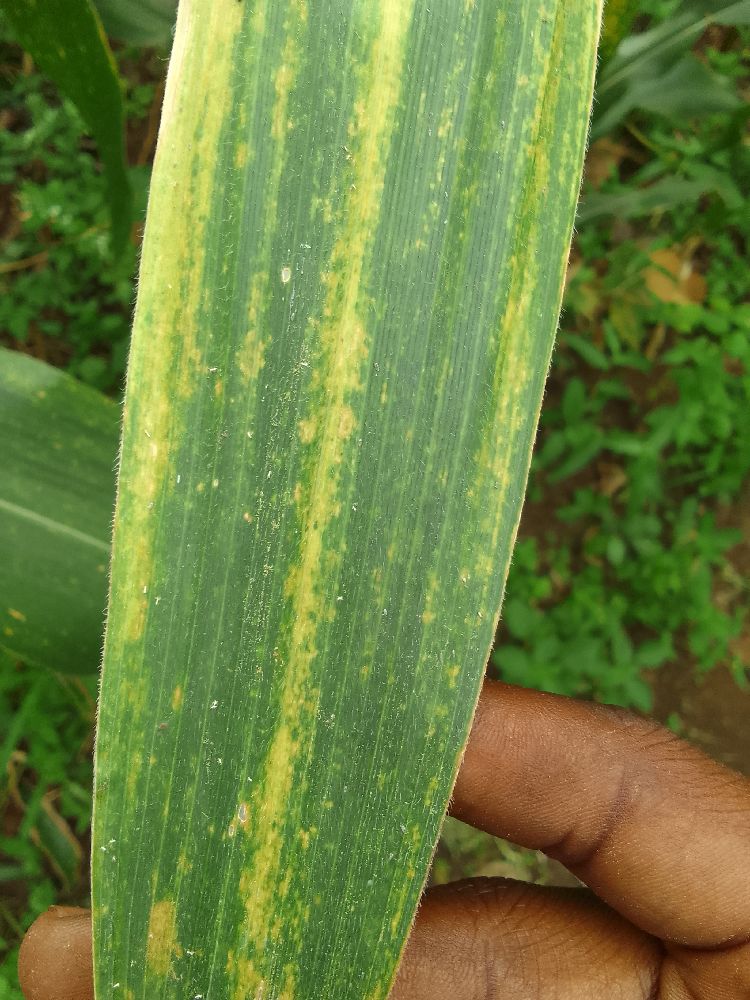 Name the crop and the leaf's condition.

maize, maize lethal necrosis
